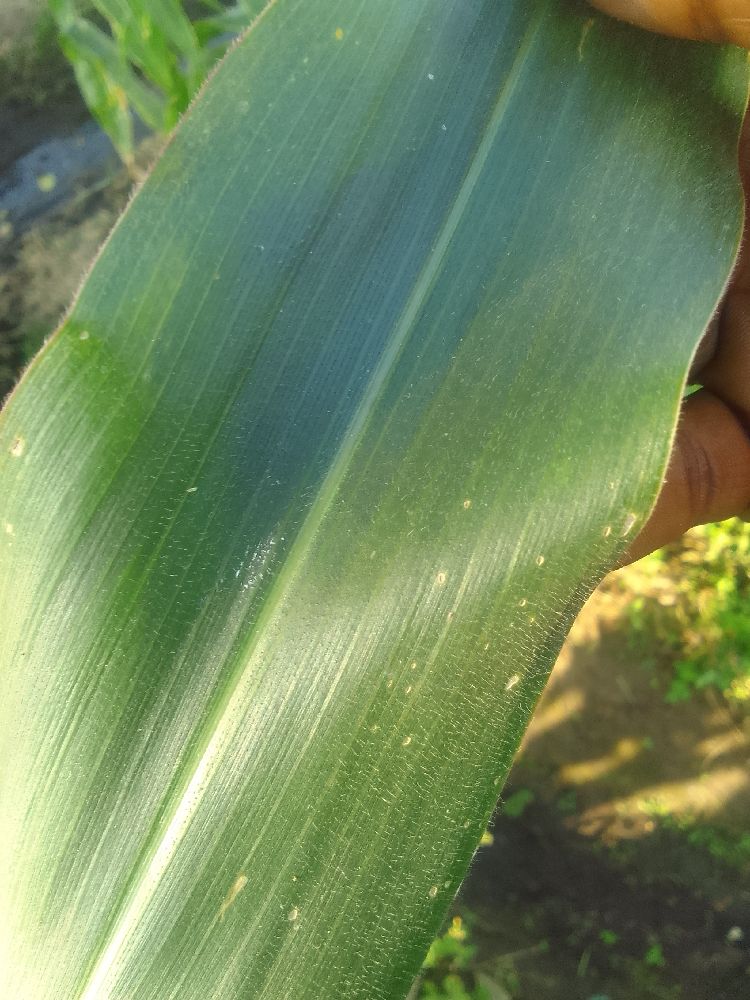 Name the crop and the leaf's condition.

maize, healthy
